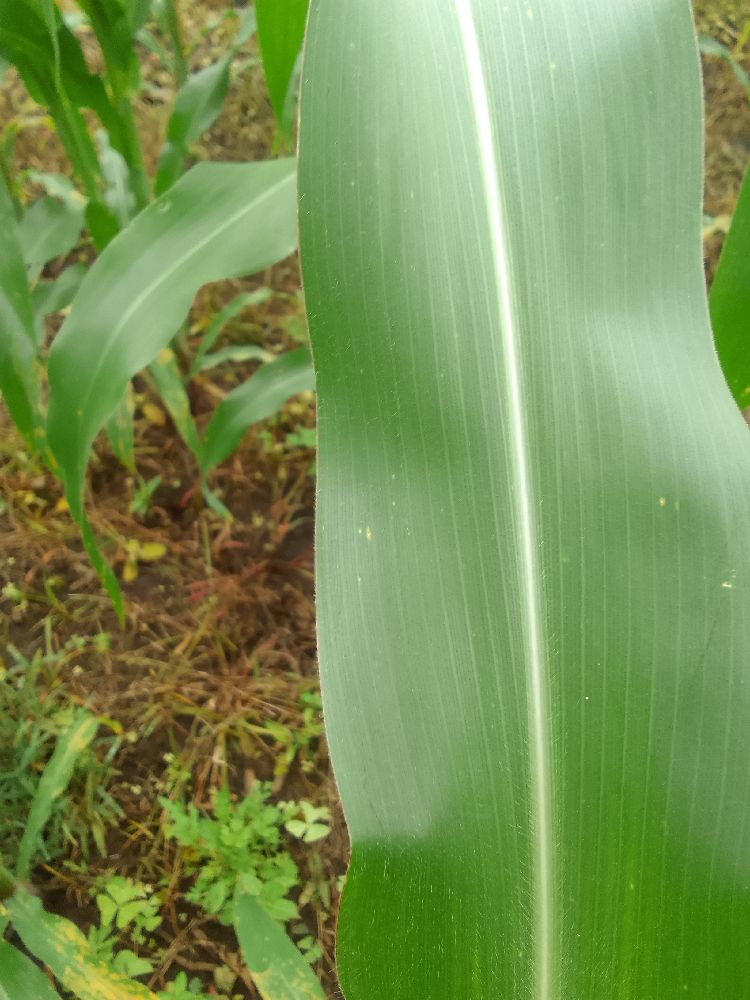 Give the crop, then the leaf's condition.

maize, healthy
